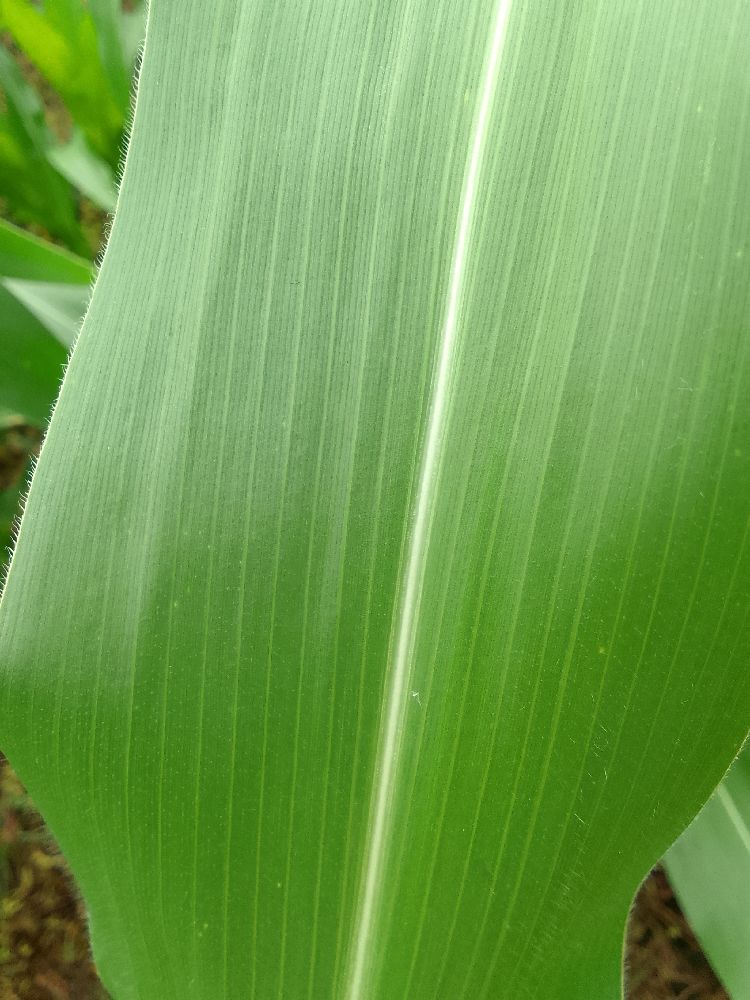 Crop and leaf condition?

maize, healthy
